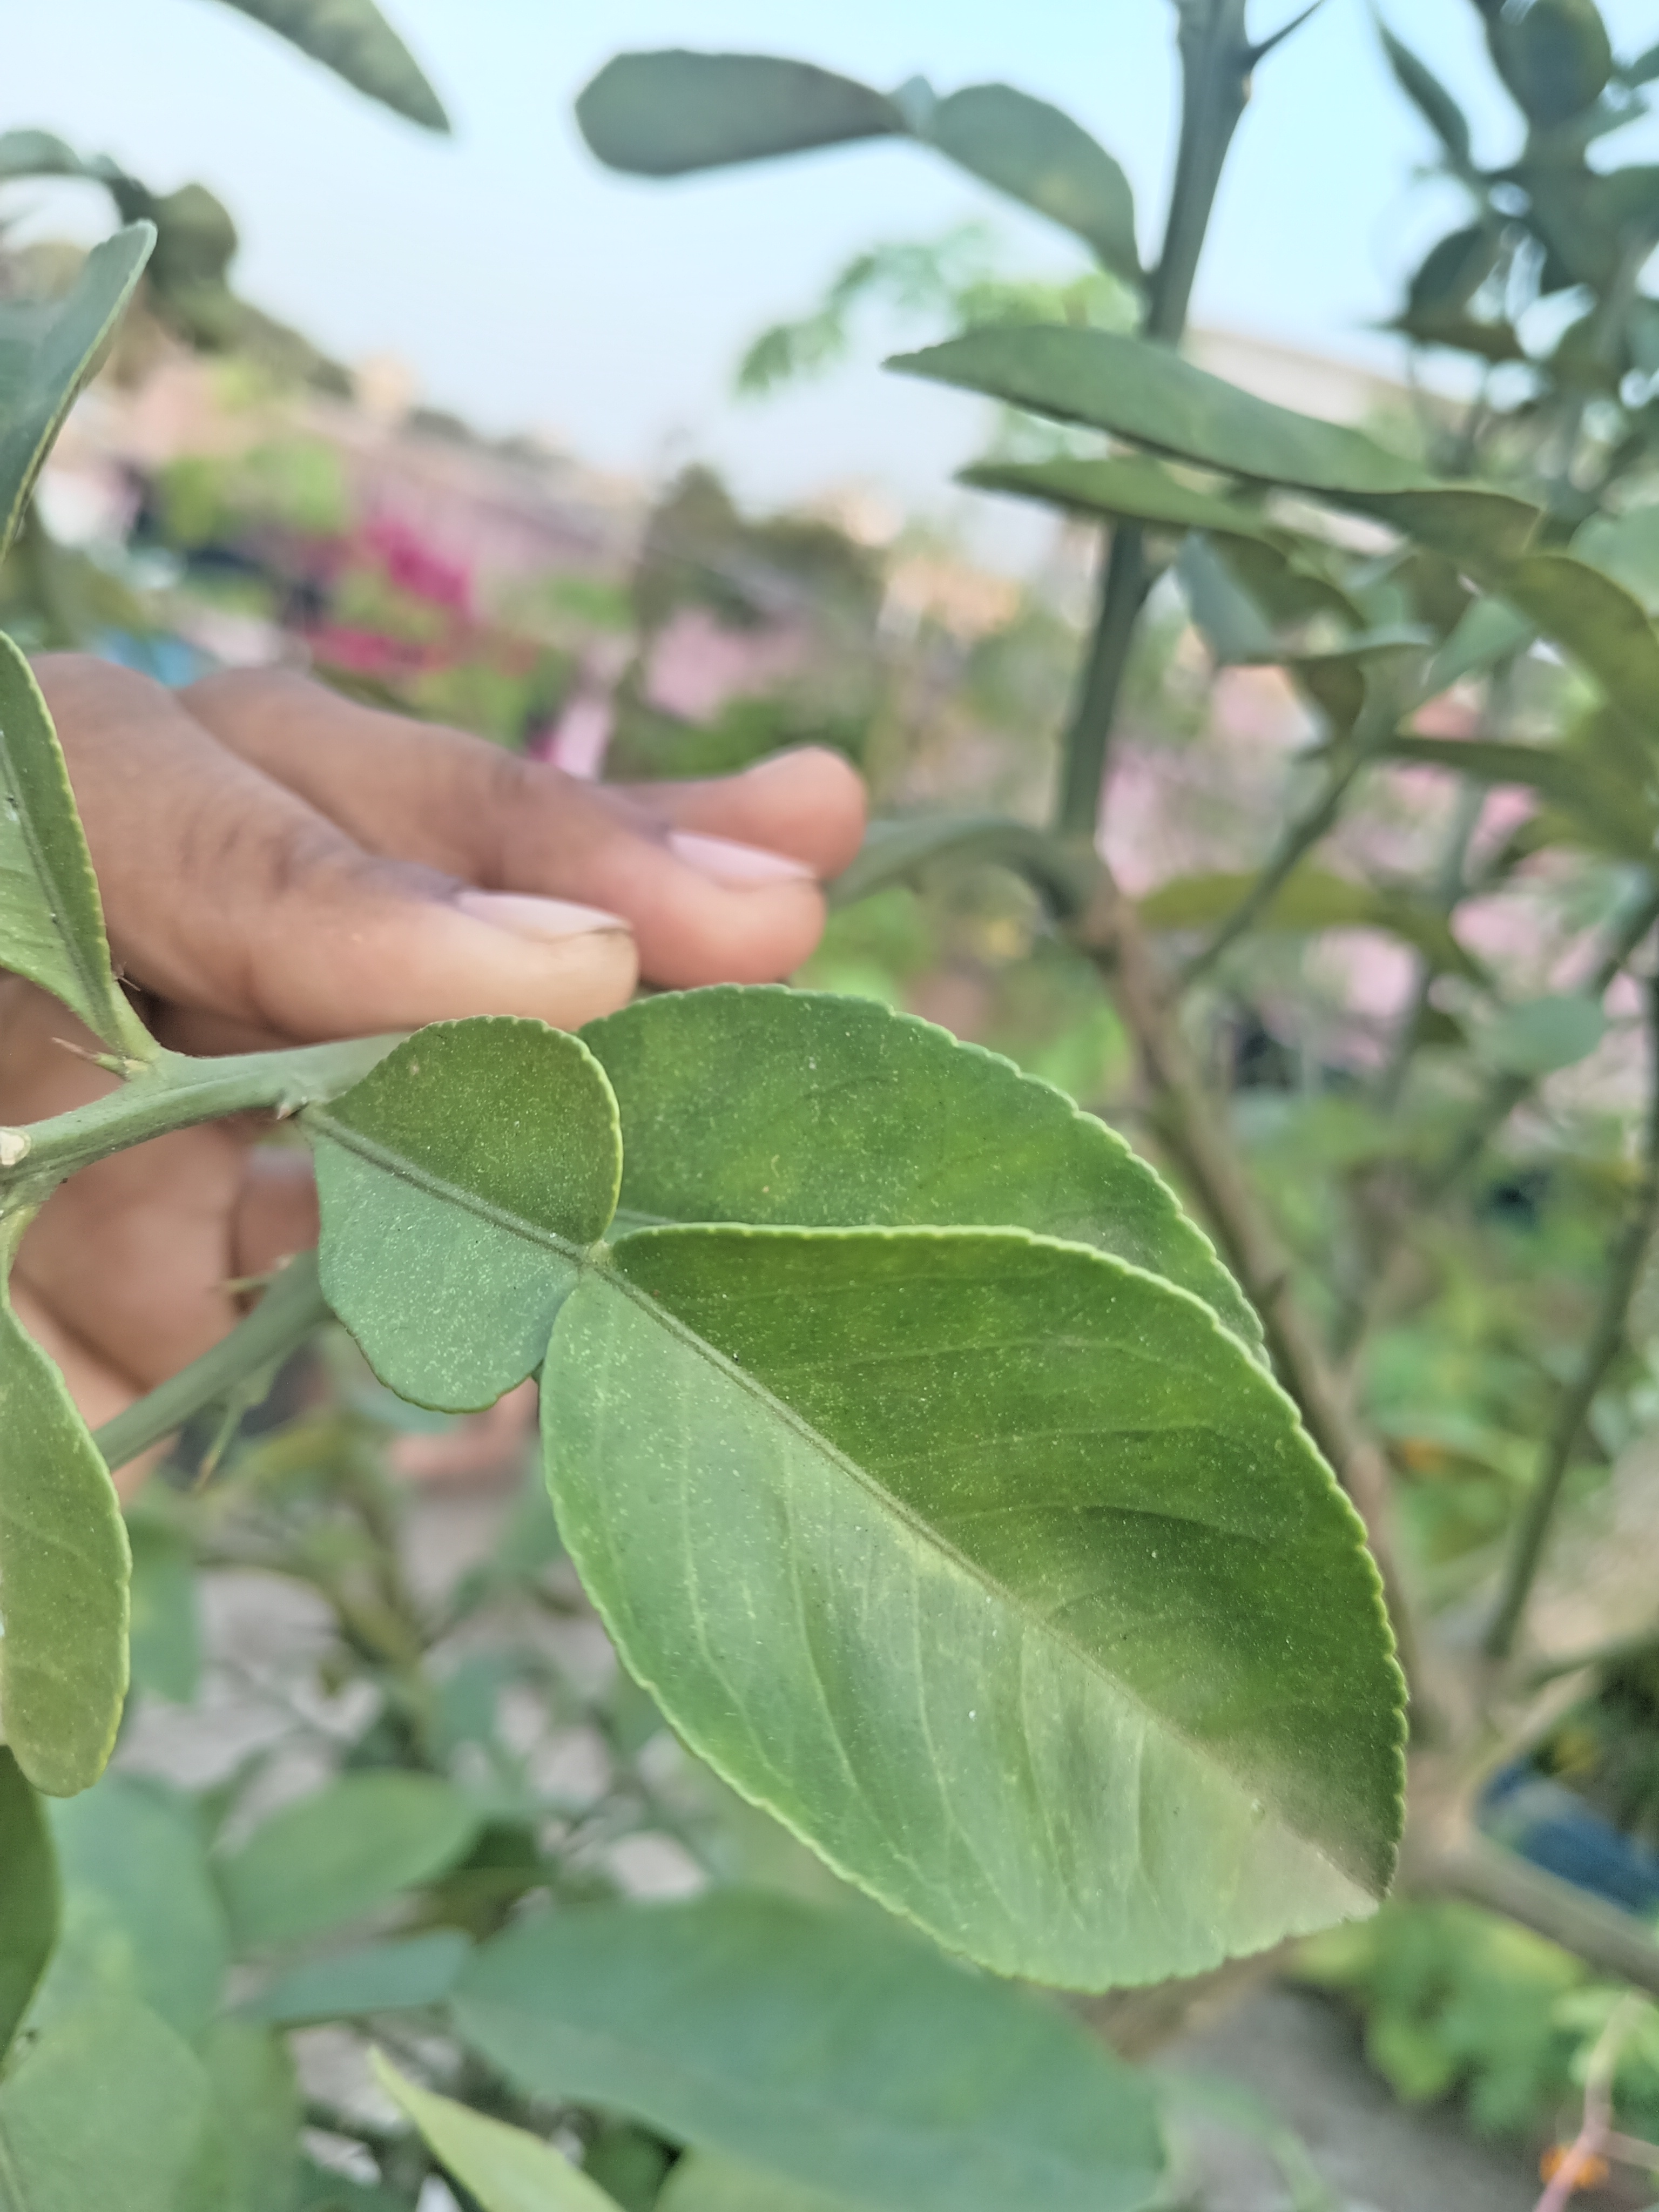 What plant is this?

lemon
